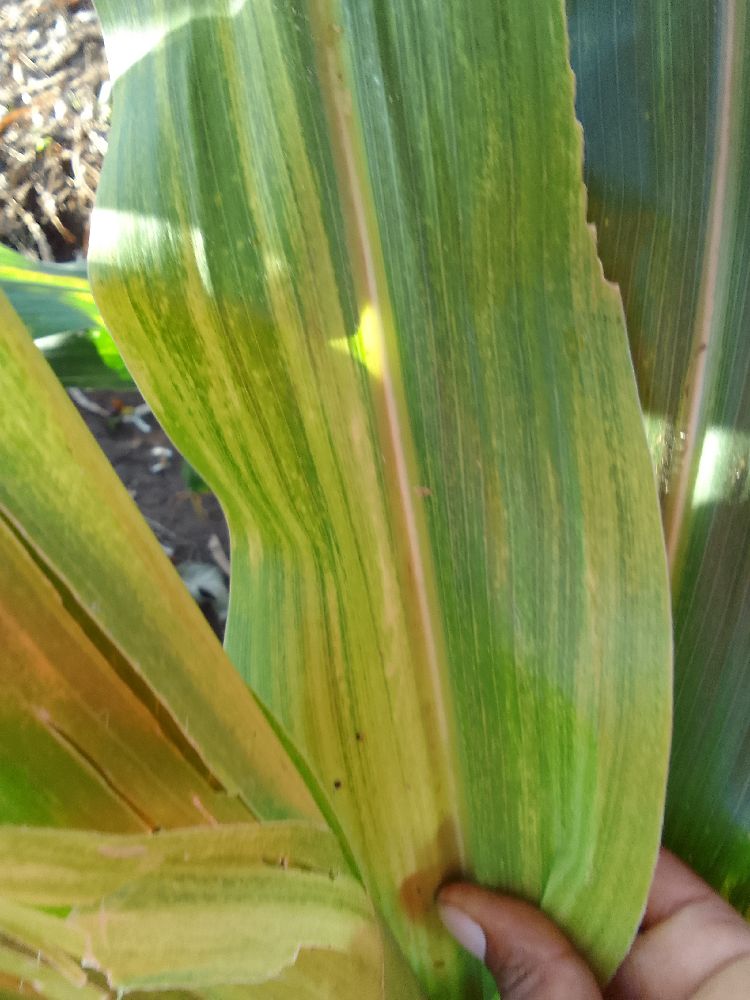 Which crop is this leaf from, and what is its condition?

maize, maize lethal necrosis
